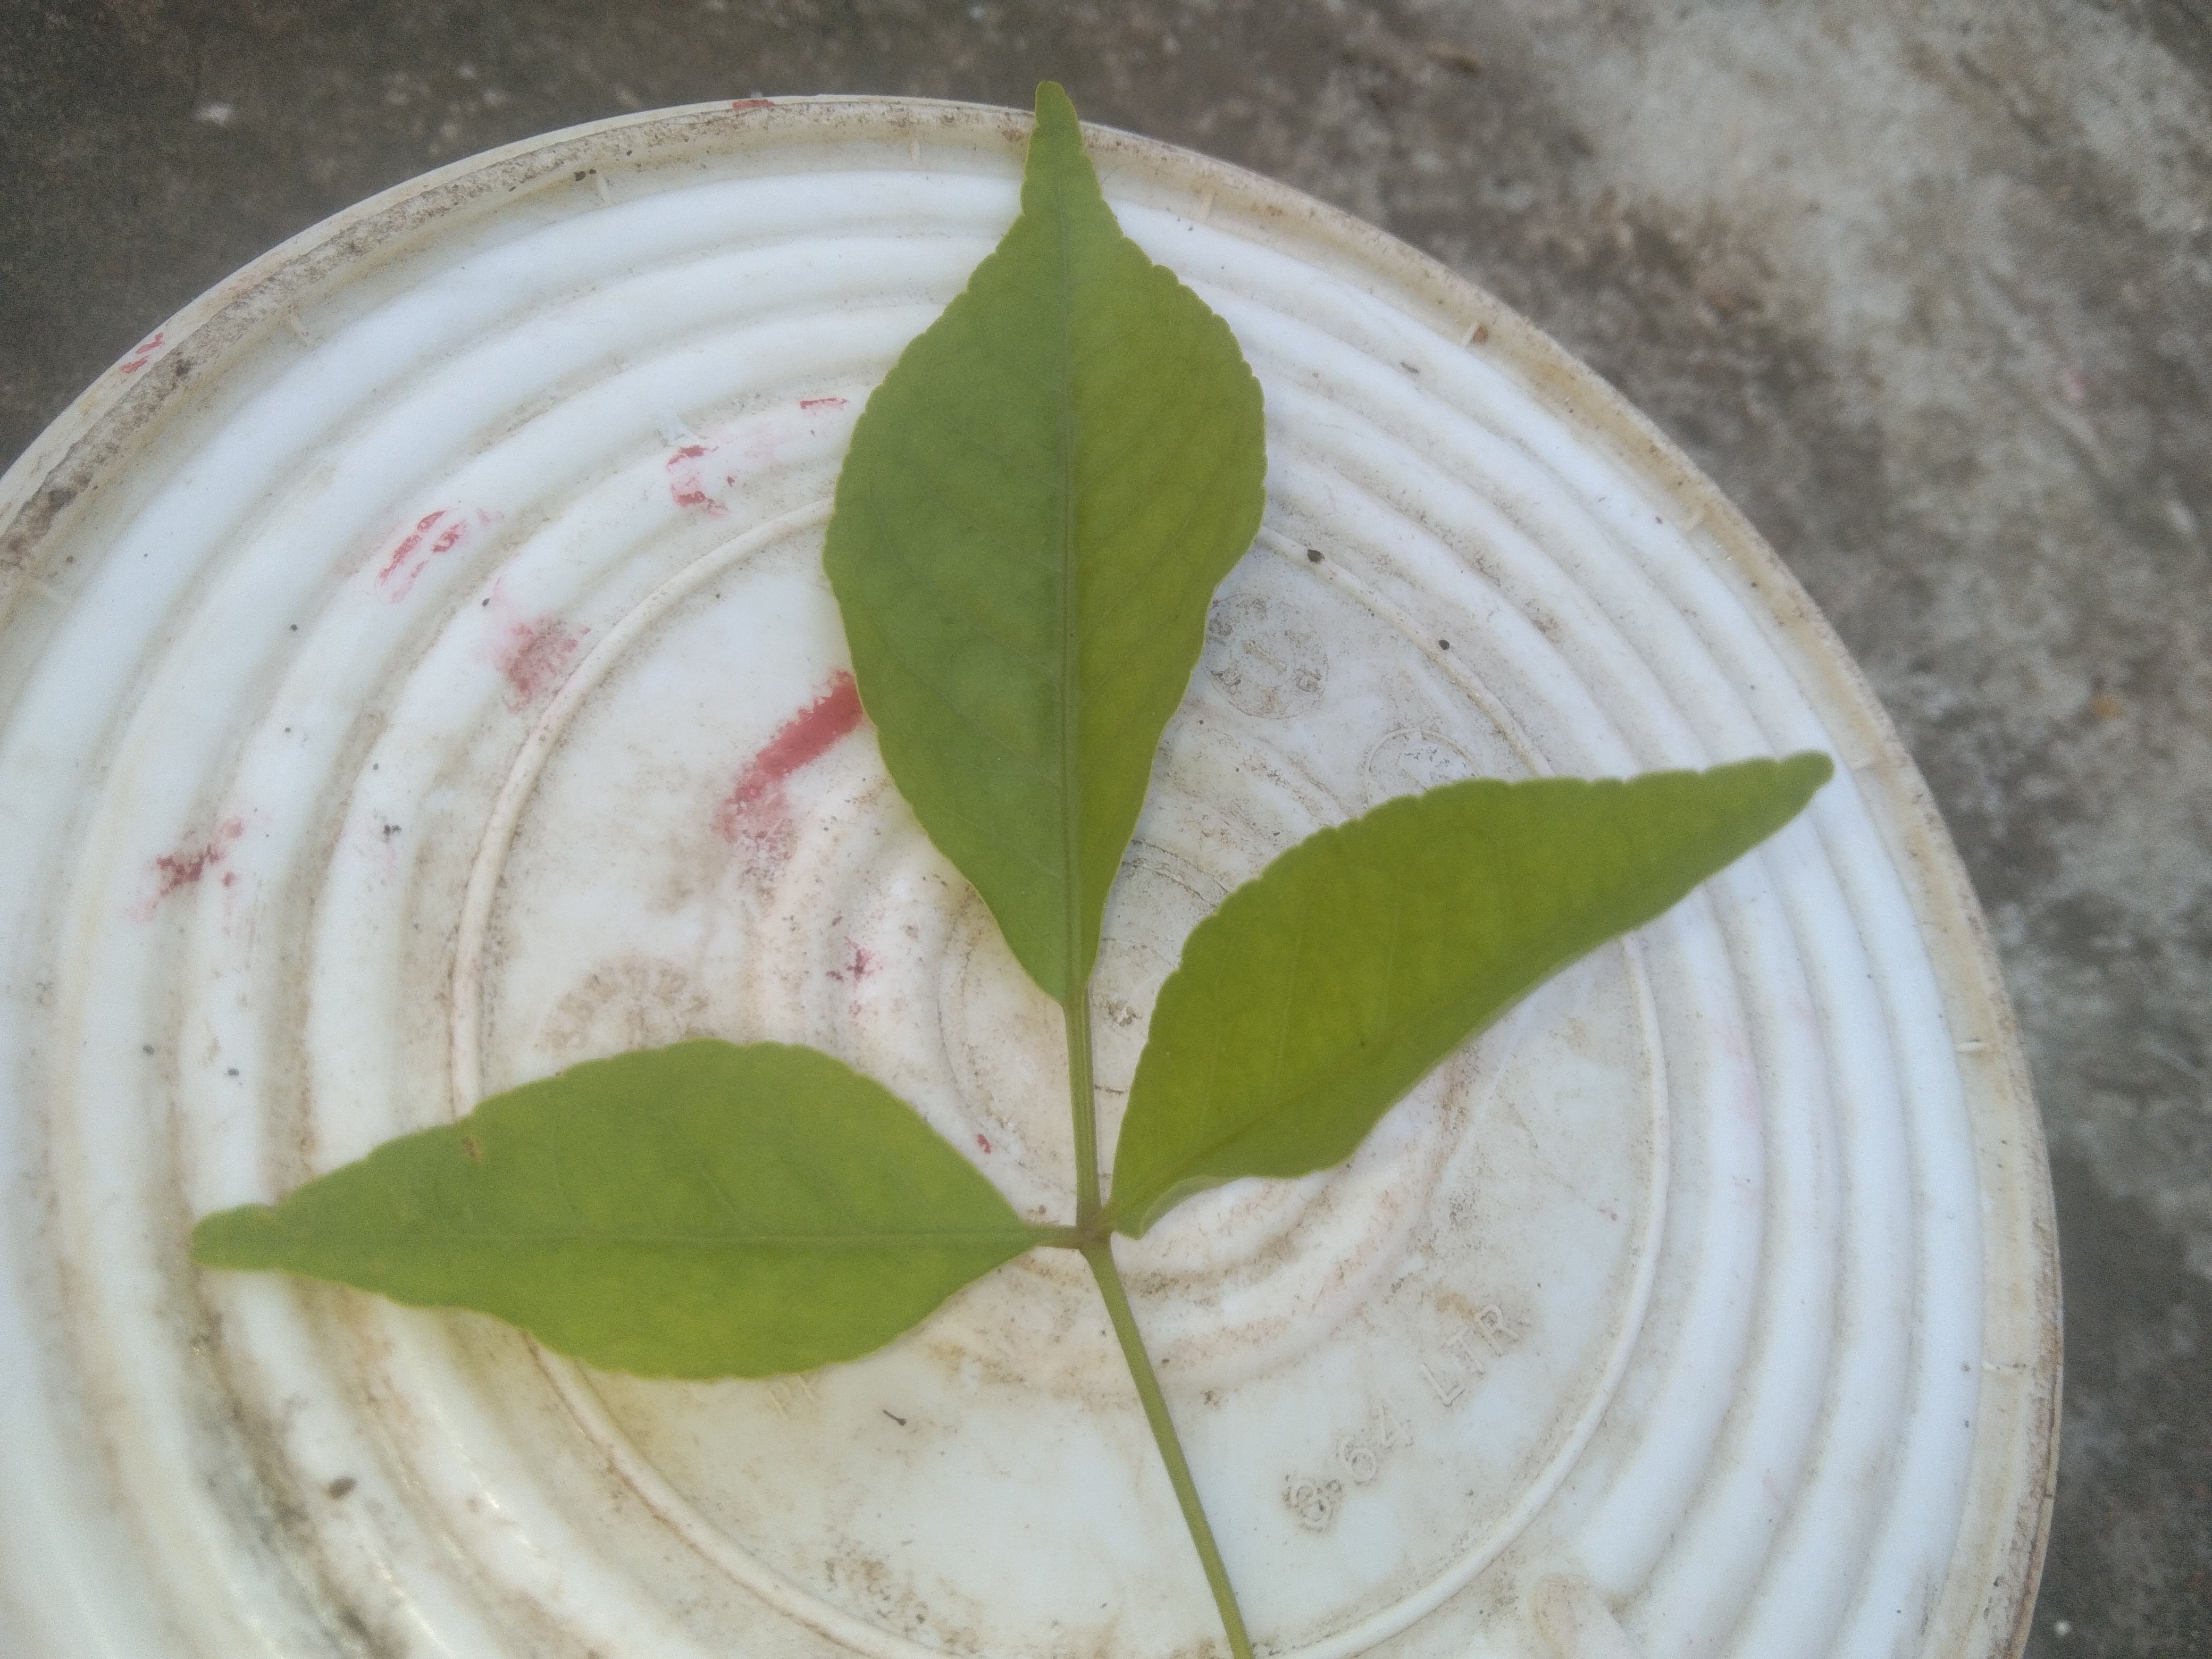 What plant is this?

wood apple
